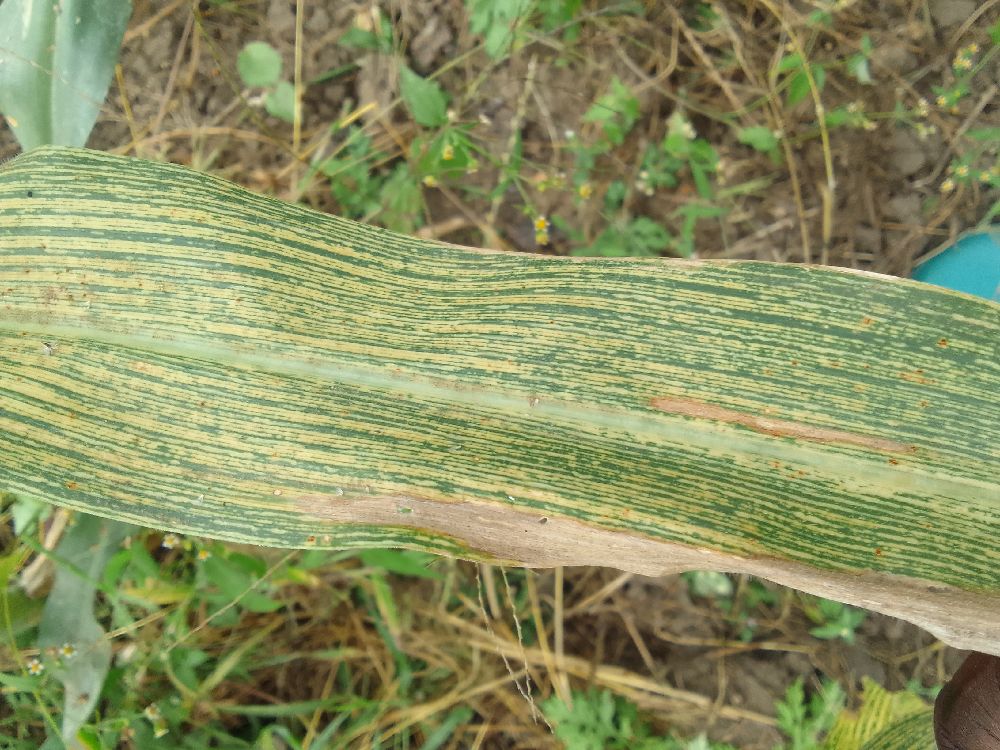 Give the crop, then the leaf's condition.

maize, maize streak virus
